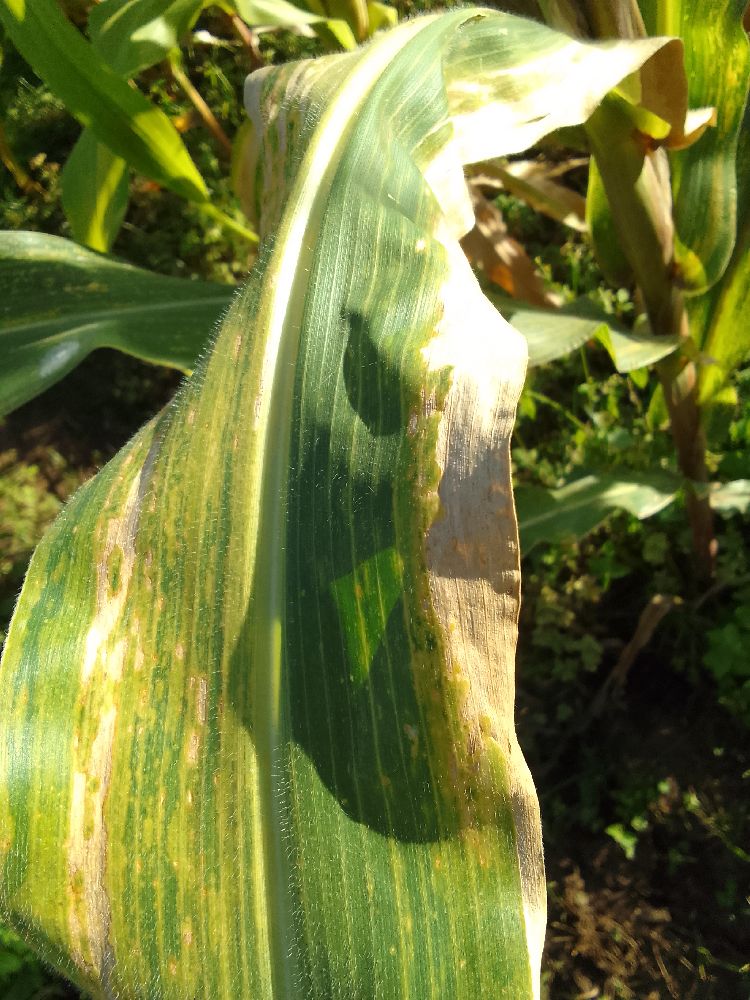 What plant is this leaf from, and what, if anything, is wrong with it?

maize, maize lethal necrosis
